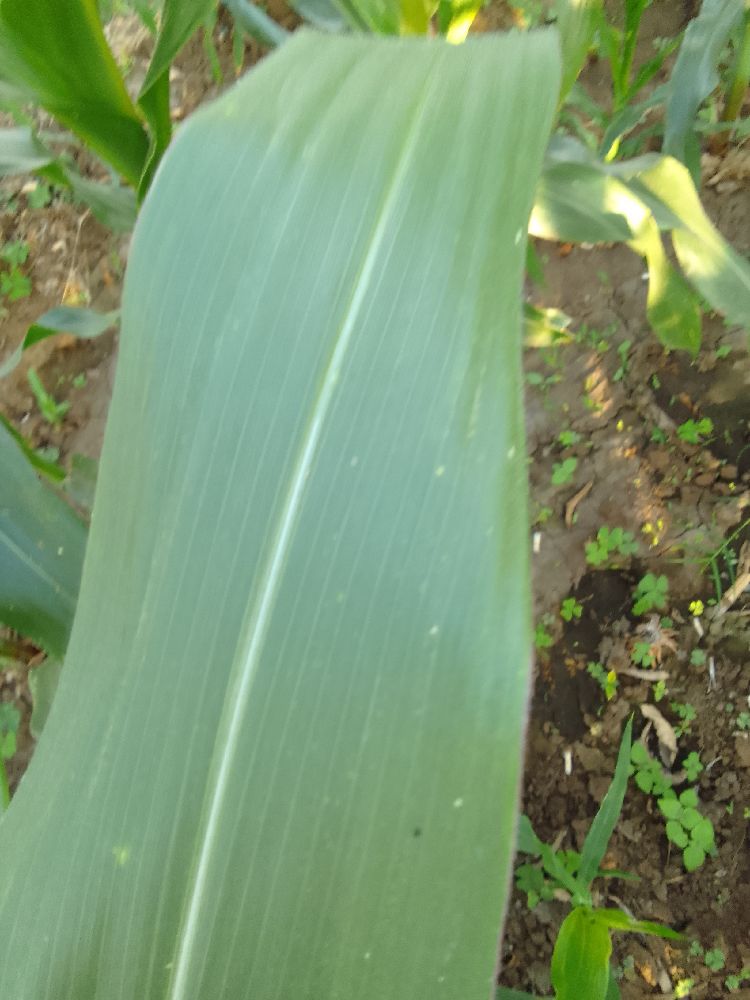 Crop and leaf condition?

maize, healthy
